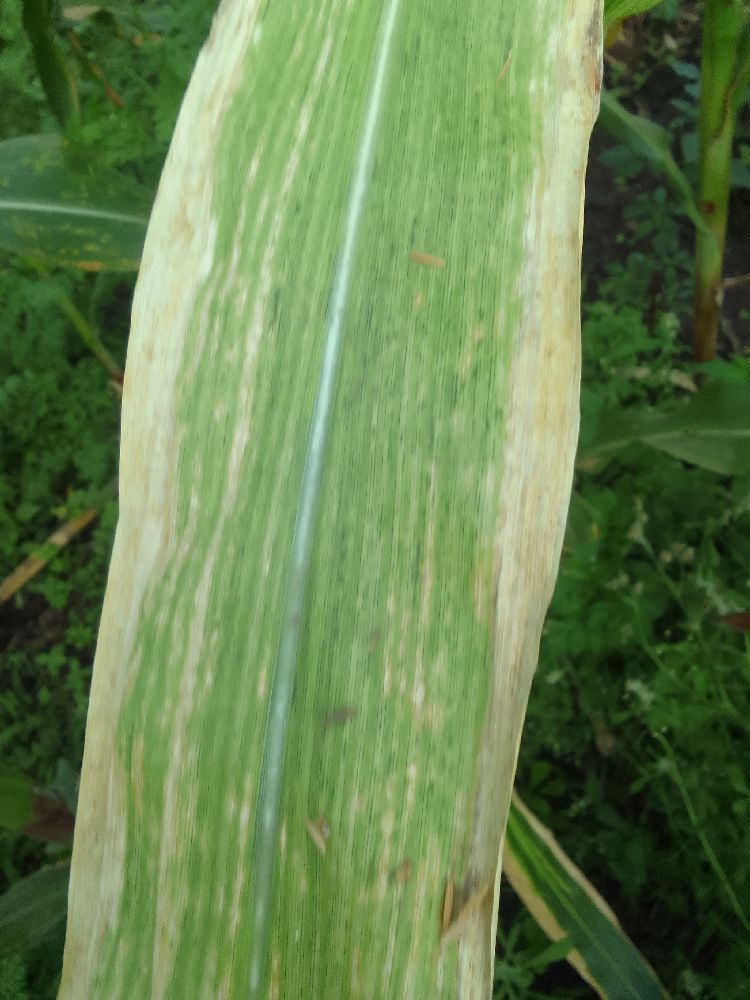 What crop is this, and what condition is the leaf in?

maize, maize lethal necrosis
